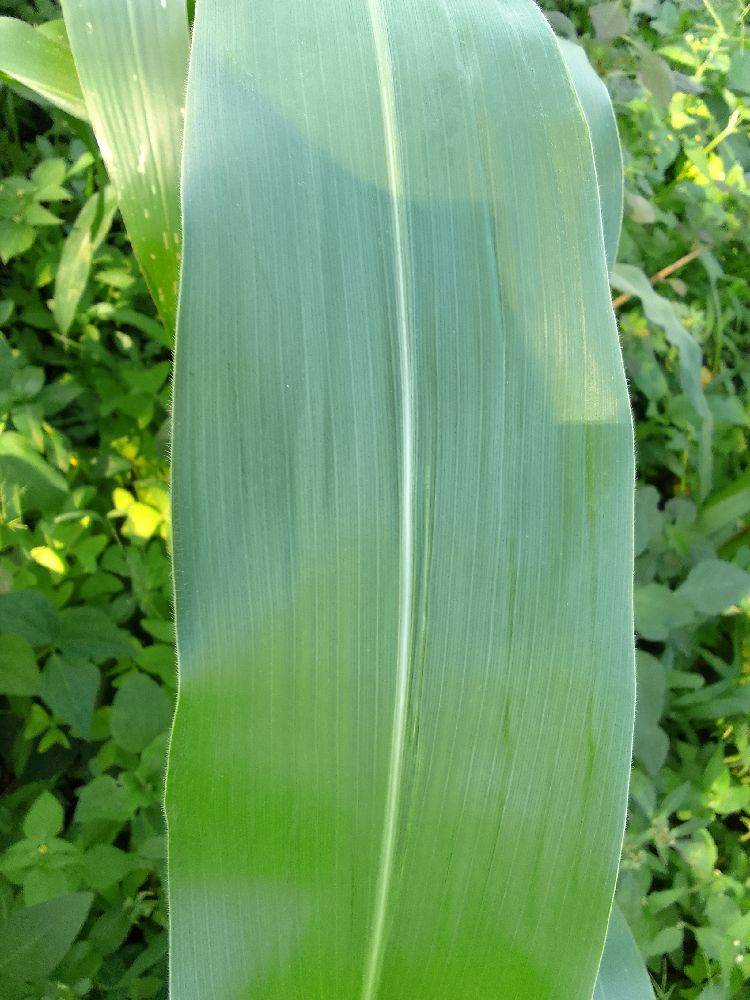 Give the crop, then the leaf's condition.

maize, healthy
